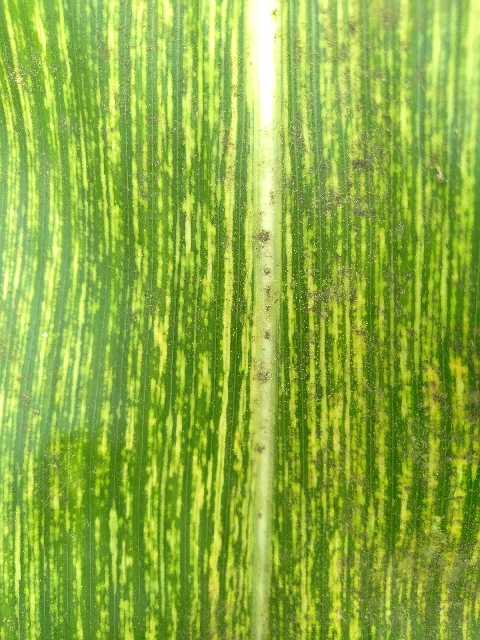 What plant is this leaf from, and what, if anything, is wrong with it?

maize, maize streak virus
